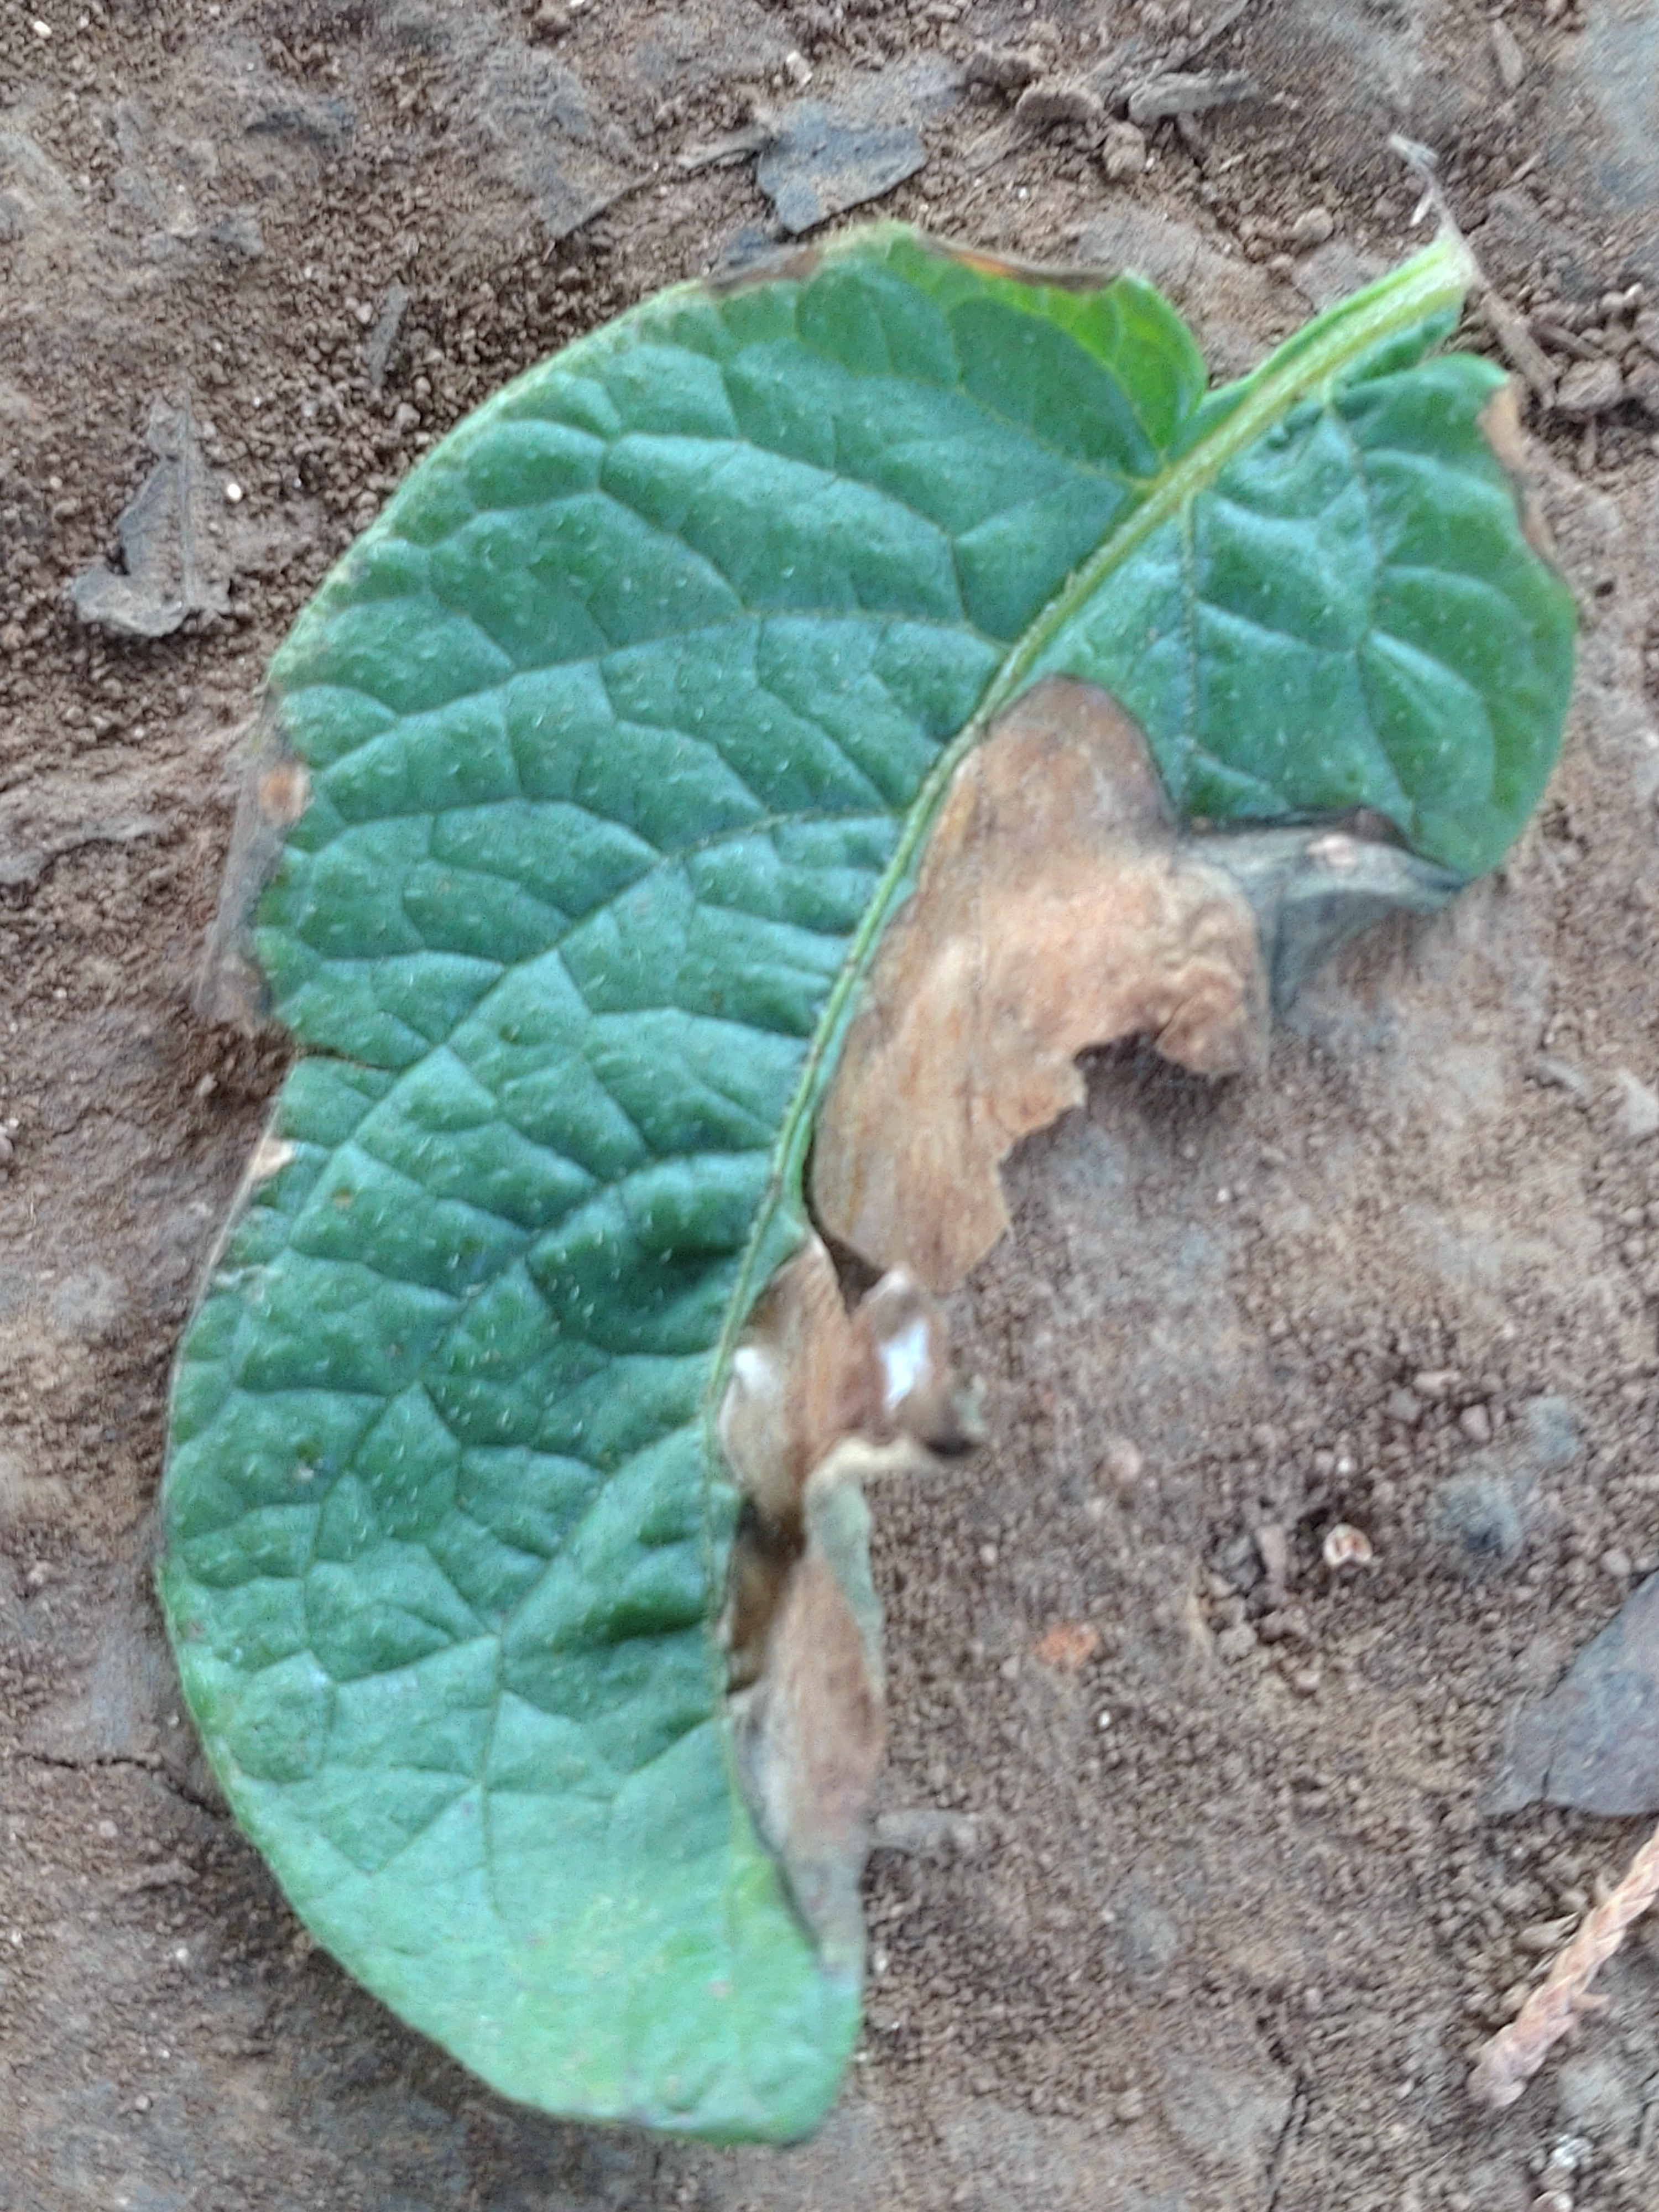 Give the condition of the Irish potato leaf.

early blight
